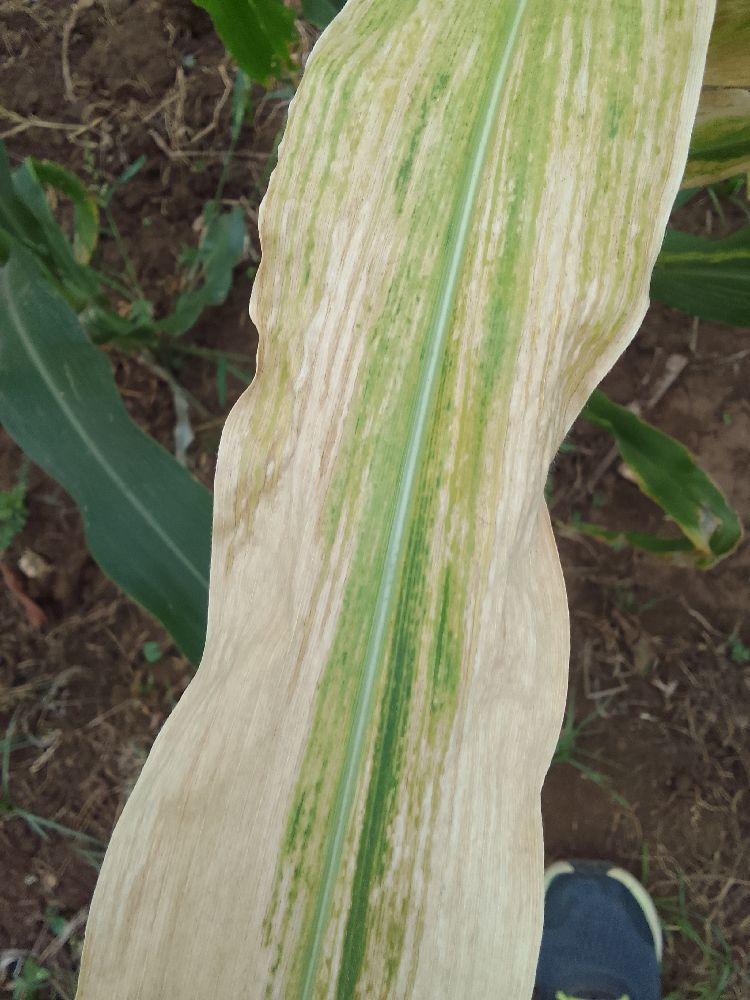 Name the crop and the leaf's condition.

maize, maize lethal necrosis
